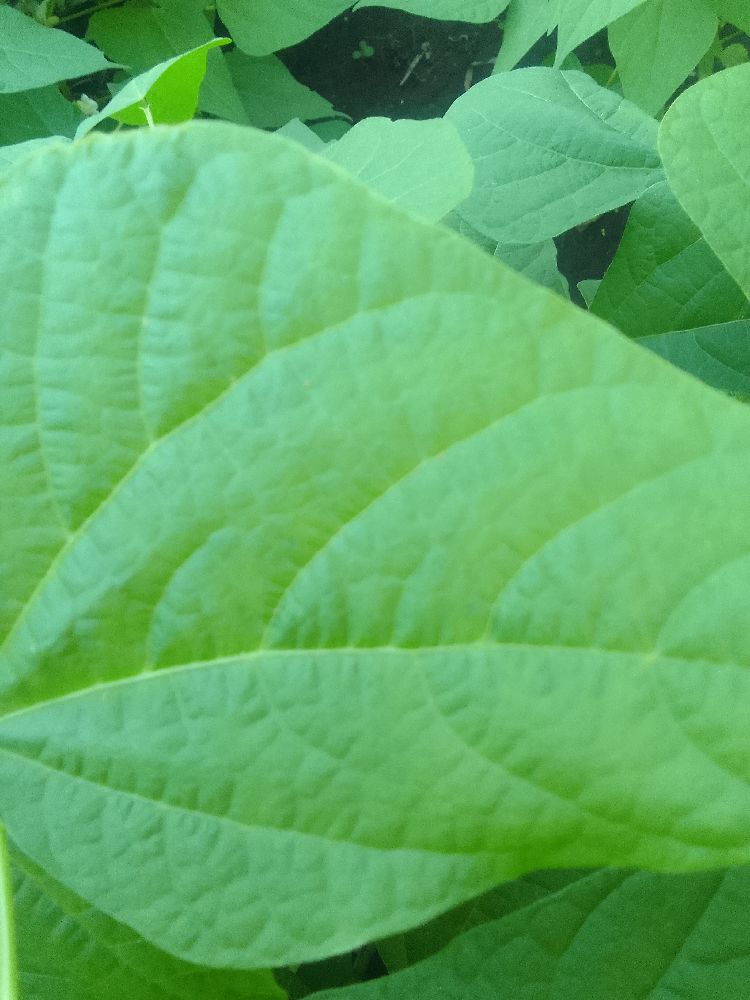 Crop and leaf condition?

common bean, healthy
